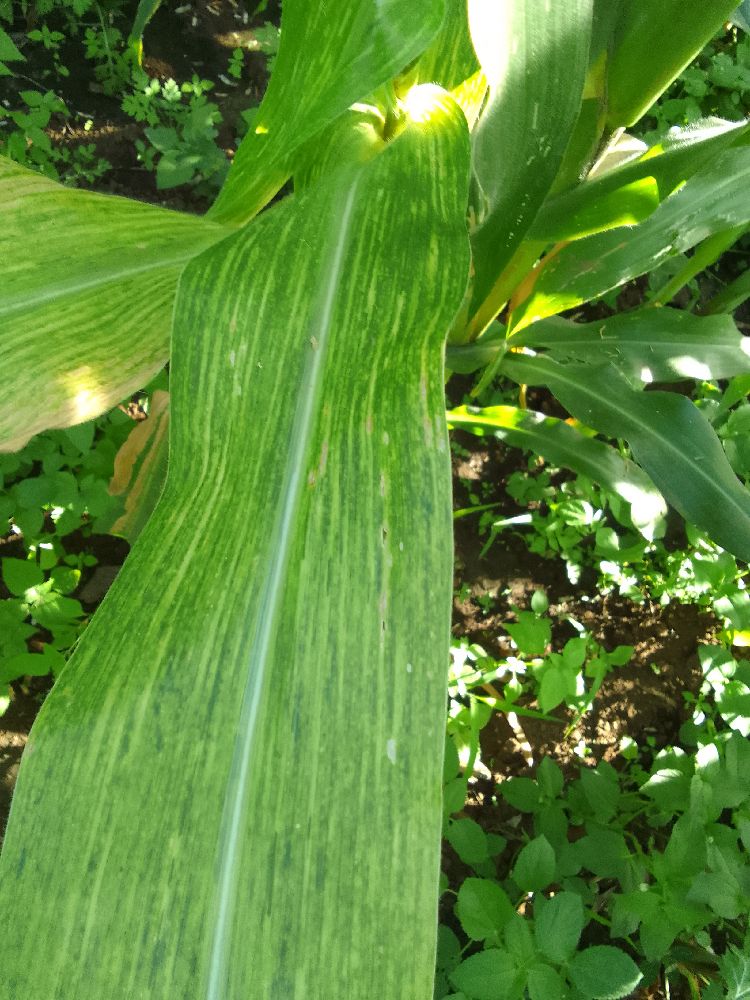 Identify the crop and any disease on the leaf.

maize, maize lethal necrosis
